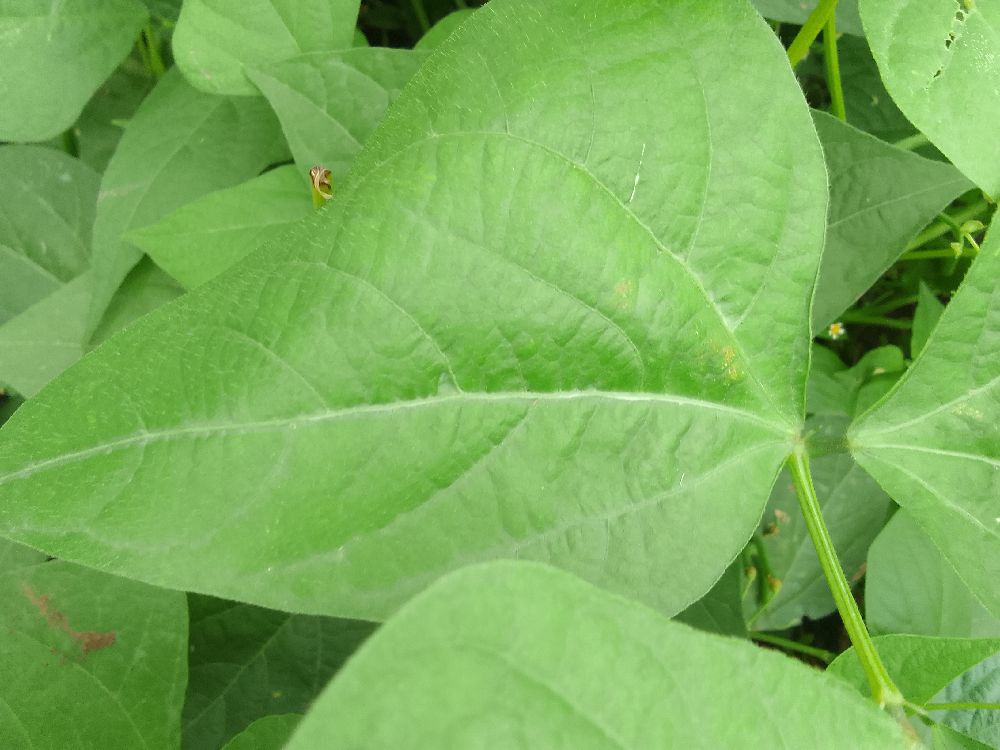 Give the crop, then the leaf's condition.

common bean, healthy
